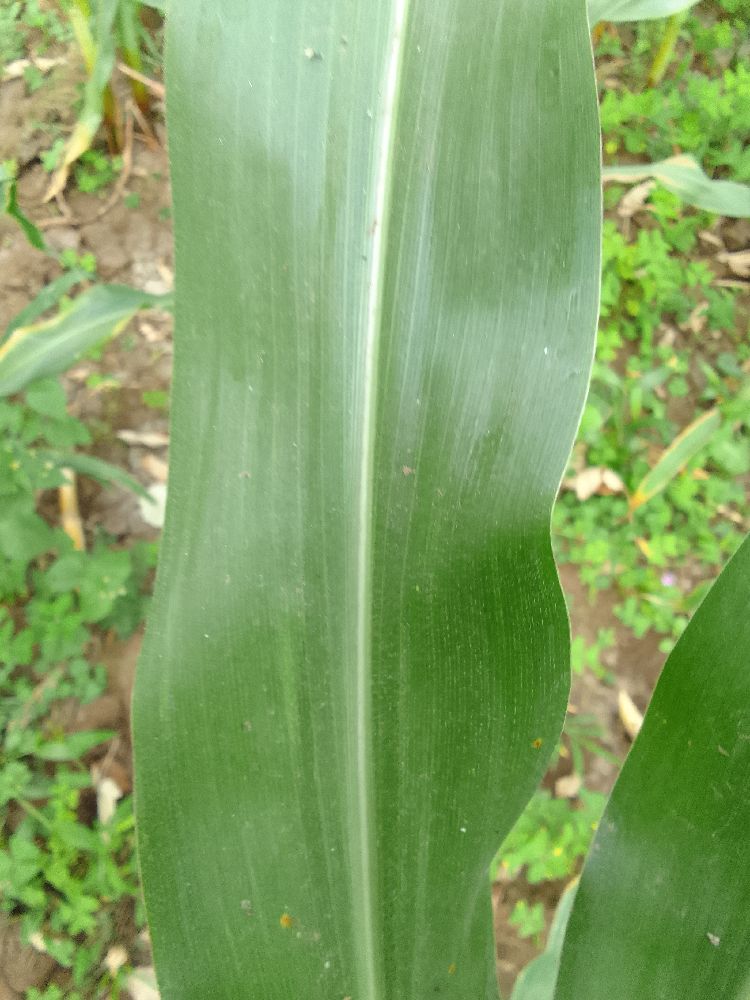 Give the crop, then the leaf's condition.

maize, healthy
